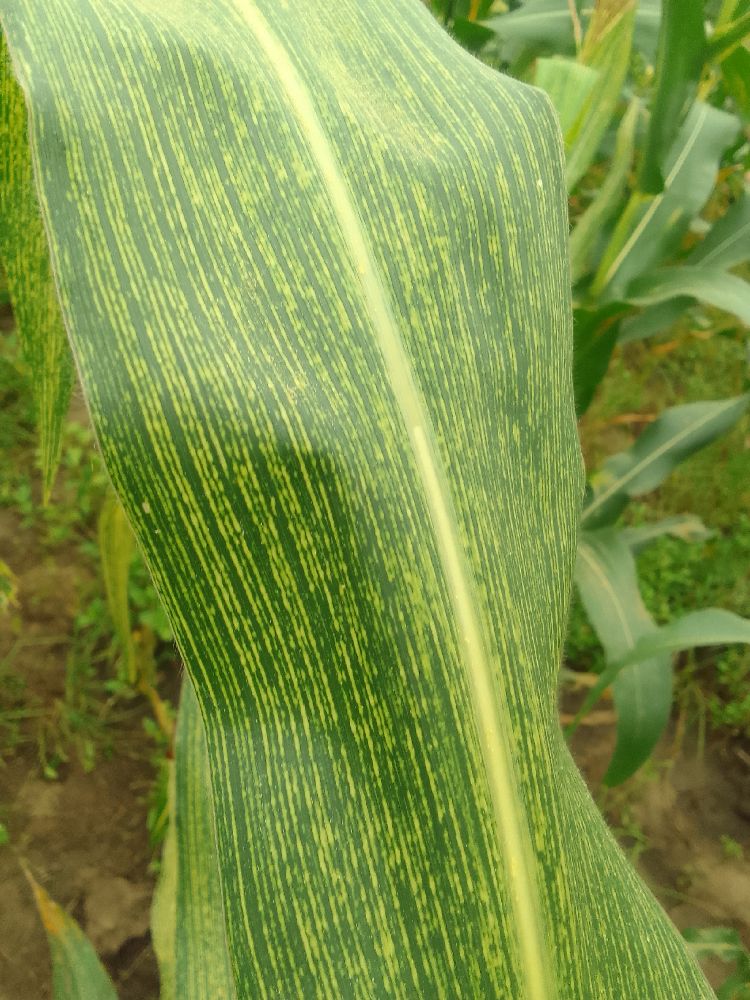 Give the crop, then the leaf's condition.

maize, maize streak virus
